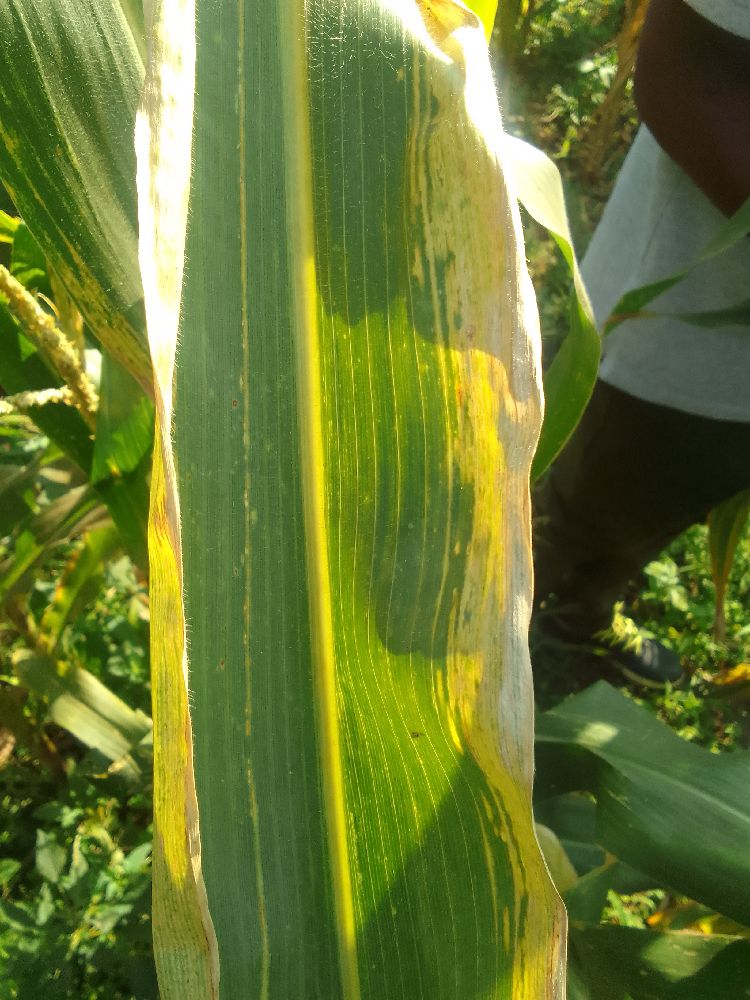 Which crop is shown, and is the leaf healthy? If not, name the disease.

maize, maize lethal necrosis
